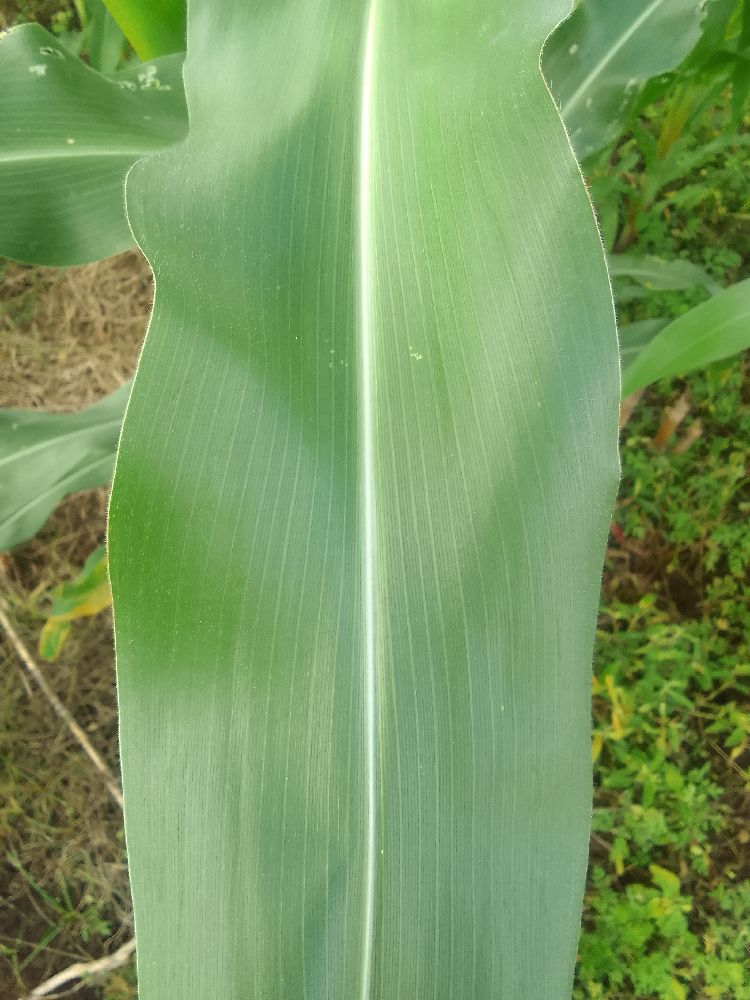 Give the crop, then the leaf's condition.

maize, healthy
